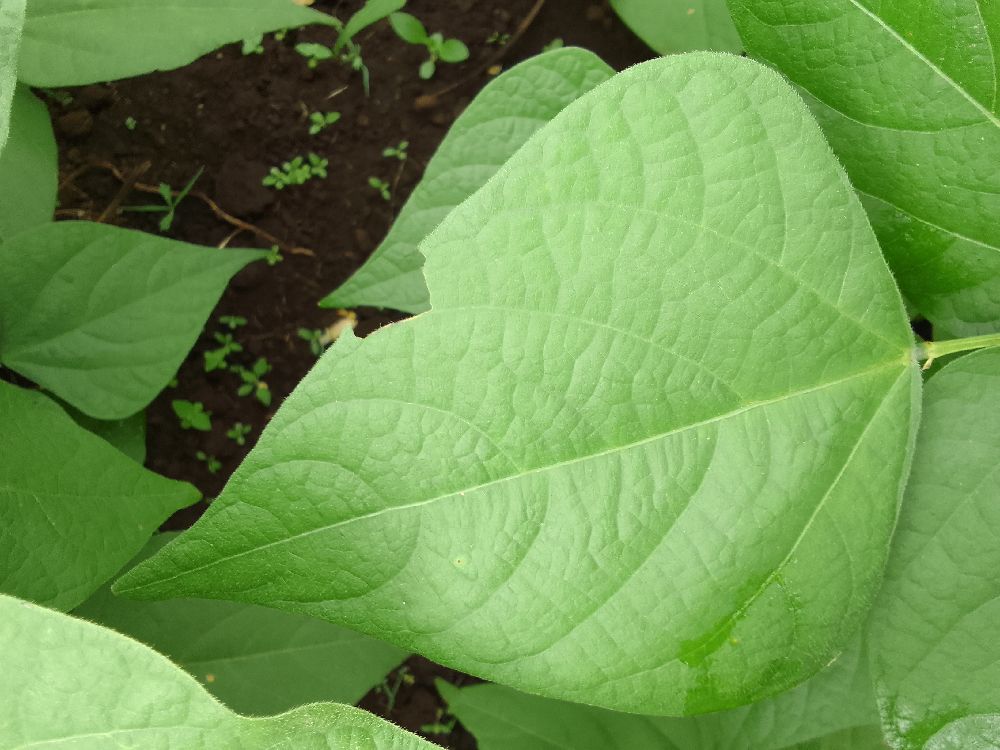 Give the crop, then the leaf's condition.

common bean, healthy
